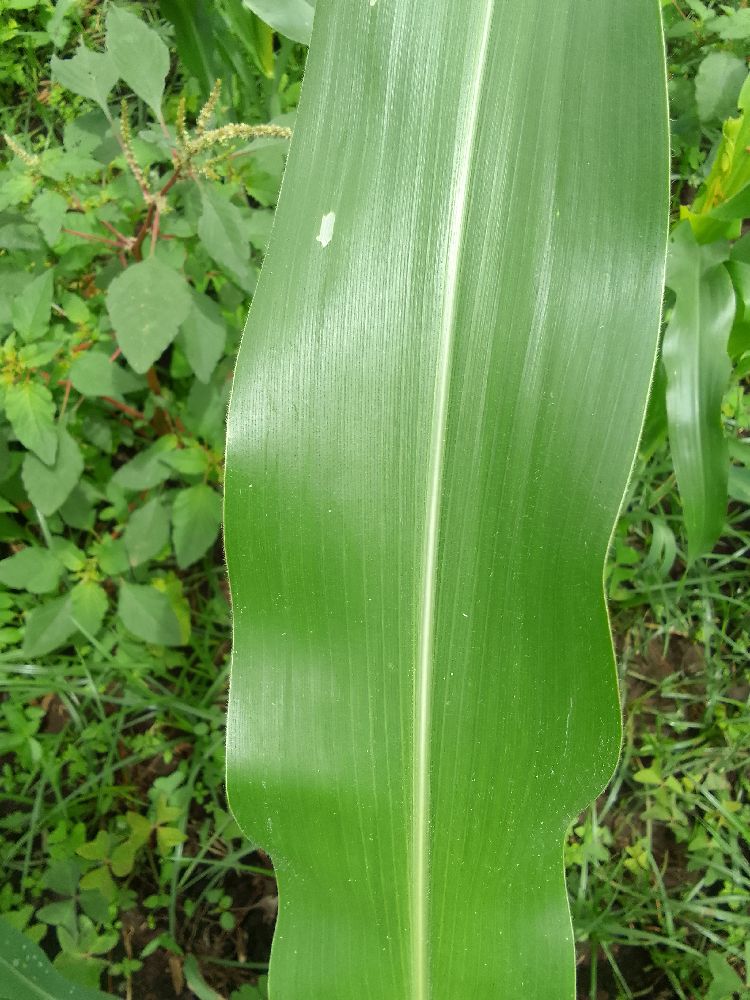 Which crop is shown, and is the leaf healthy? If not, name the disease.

maize, healthy
